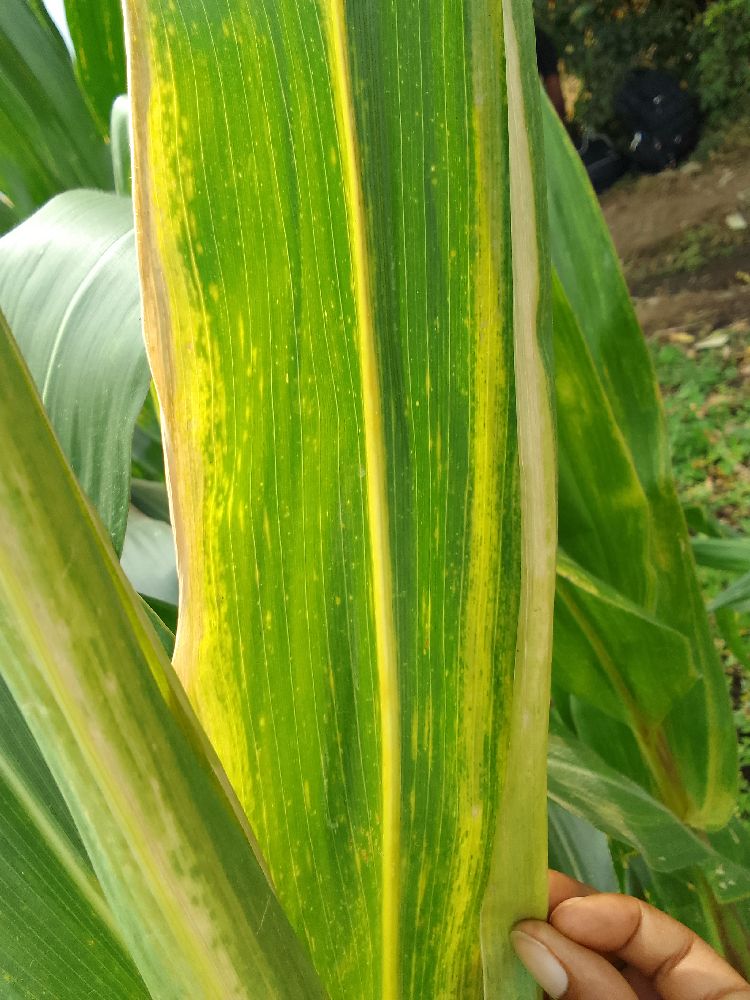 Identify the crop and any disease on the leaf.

maize, maize lethal necrosis
